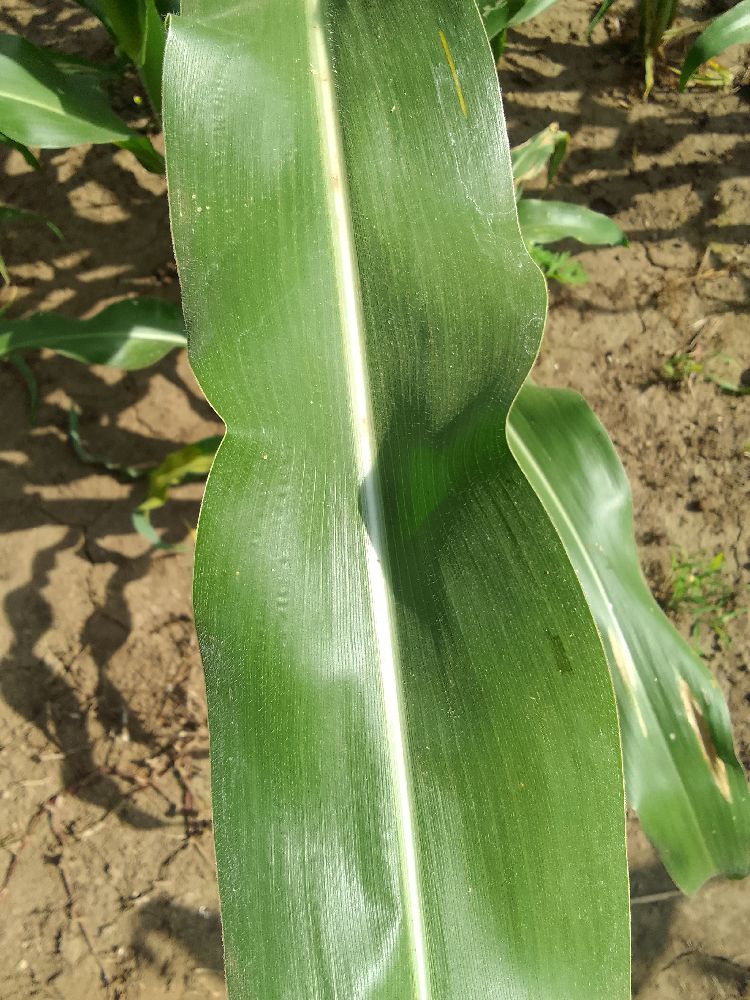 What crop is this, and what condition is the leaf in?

maize, healthy
